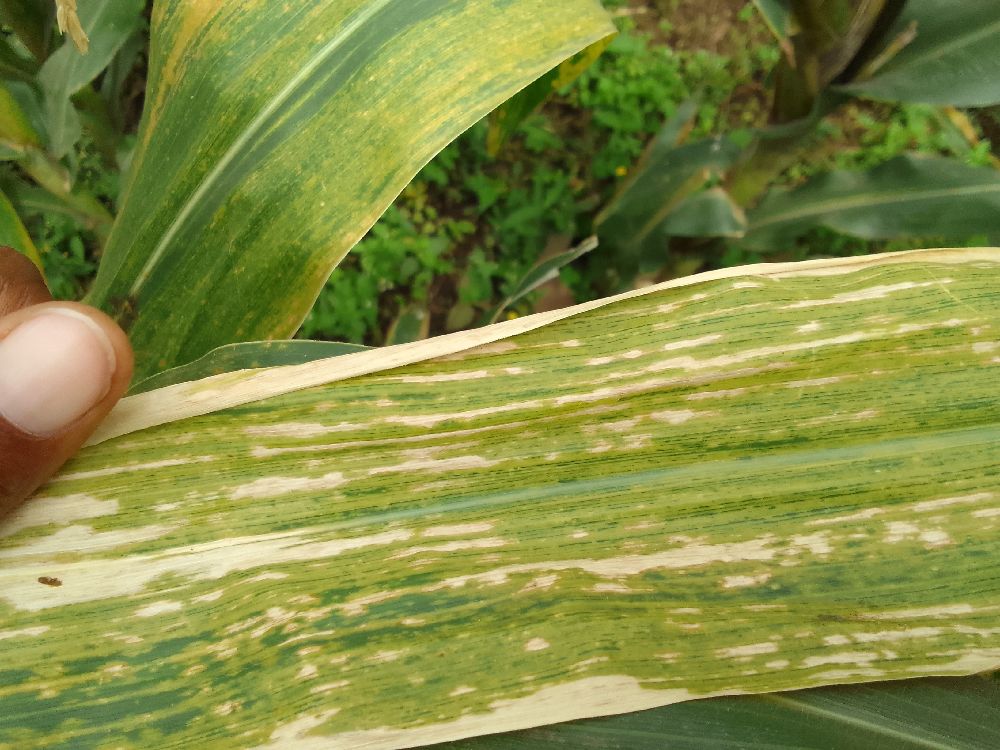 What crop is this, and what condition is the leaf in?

maize, maize lethal necrosis
